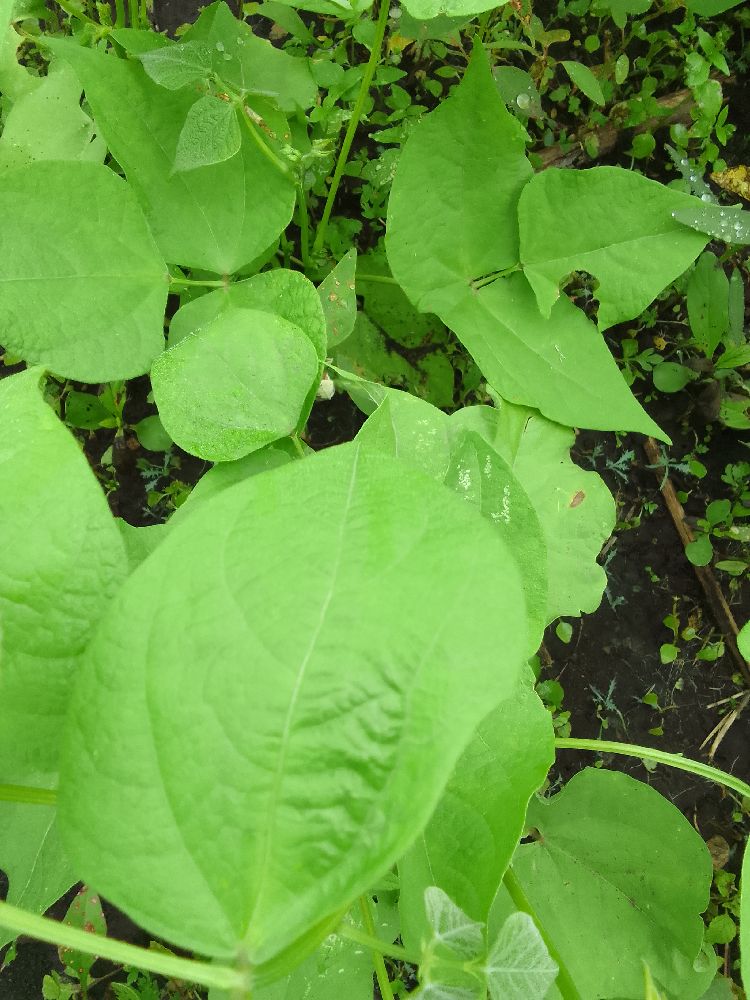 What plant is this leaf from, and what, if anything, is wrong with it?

common bean, healthy
